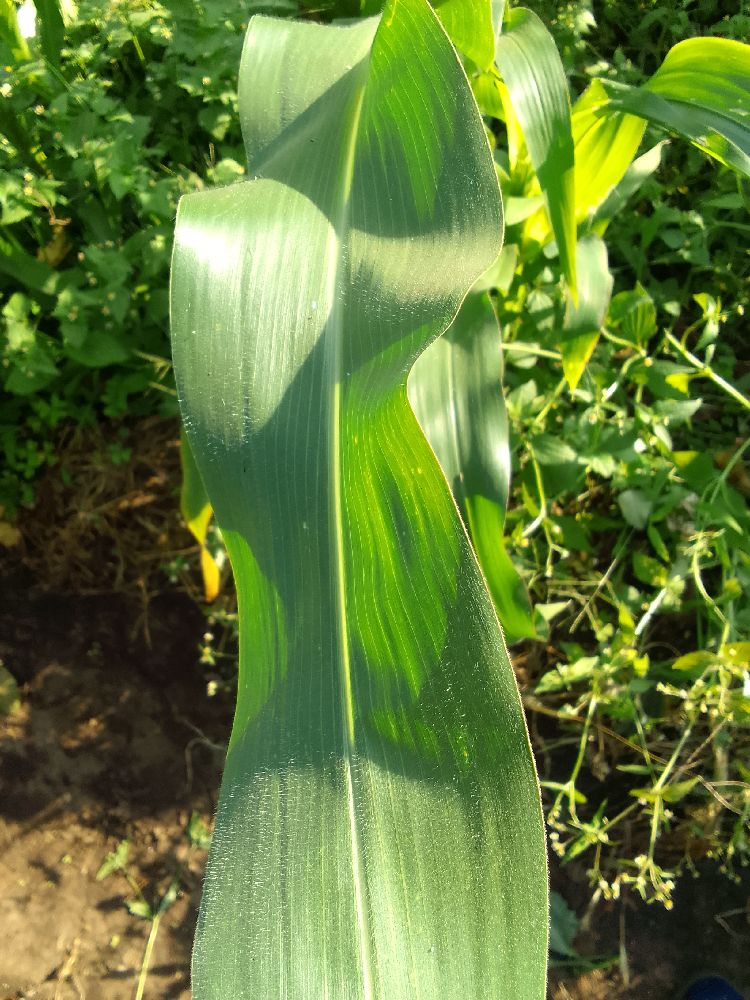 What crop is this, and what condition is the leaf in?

maize, healthy
